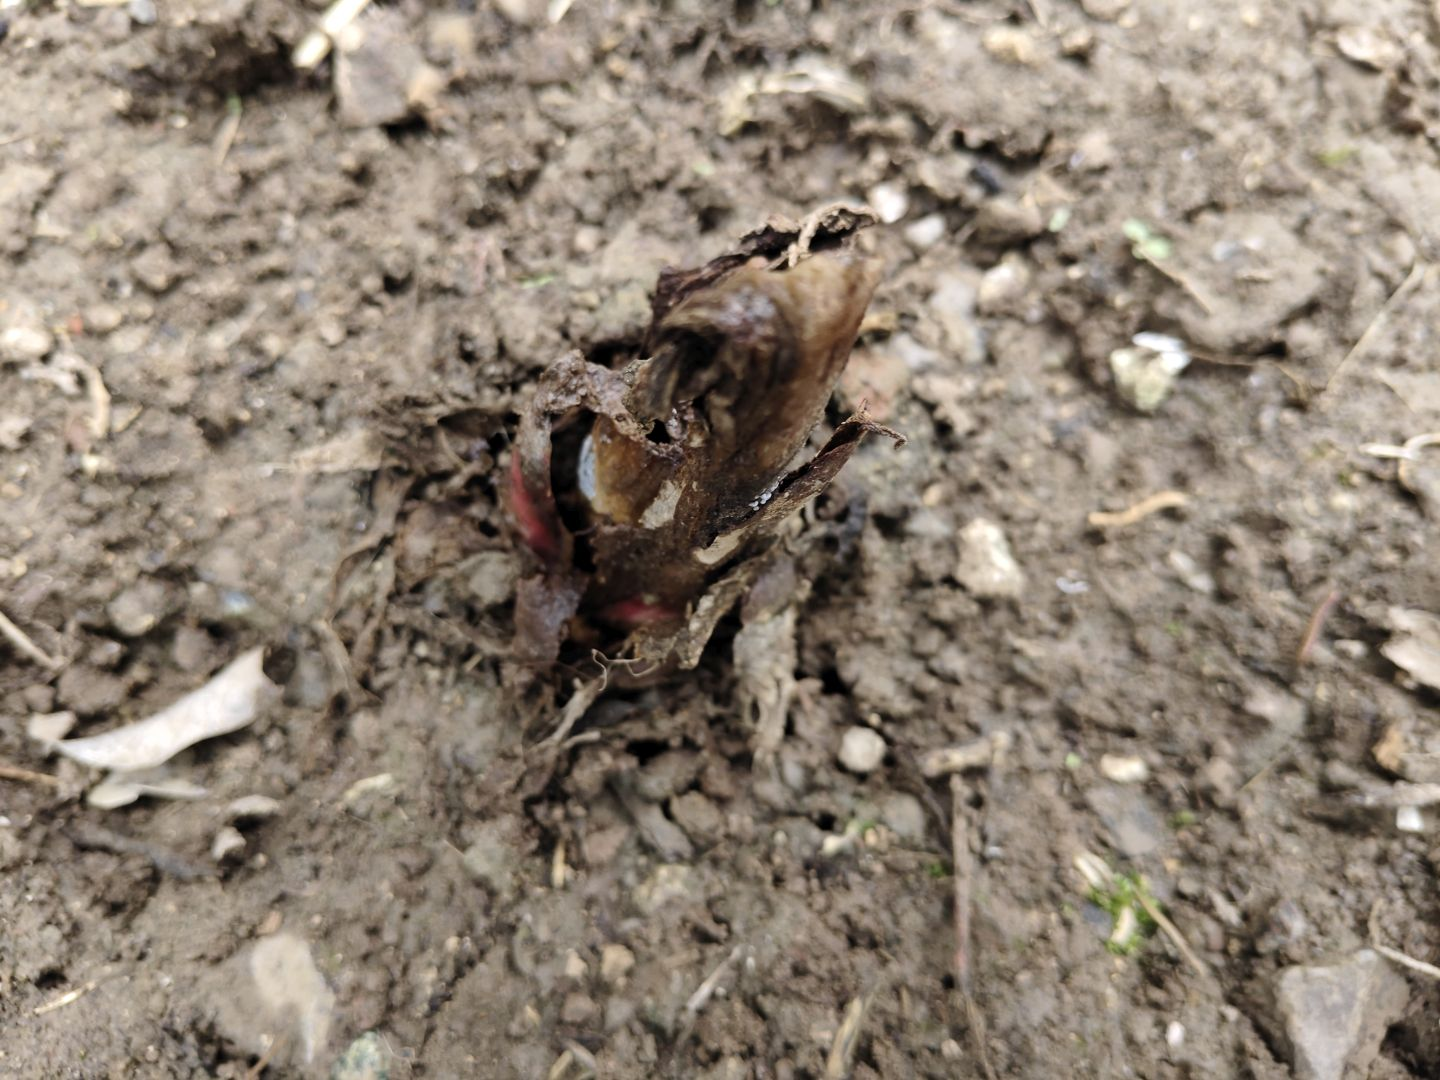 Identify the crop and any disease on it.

taro, root rot
